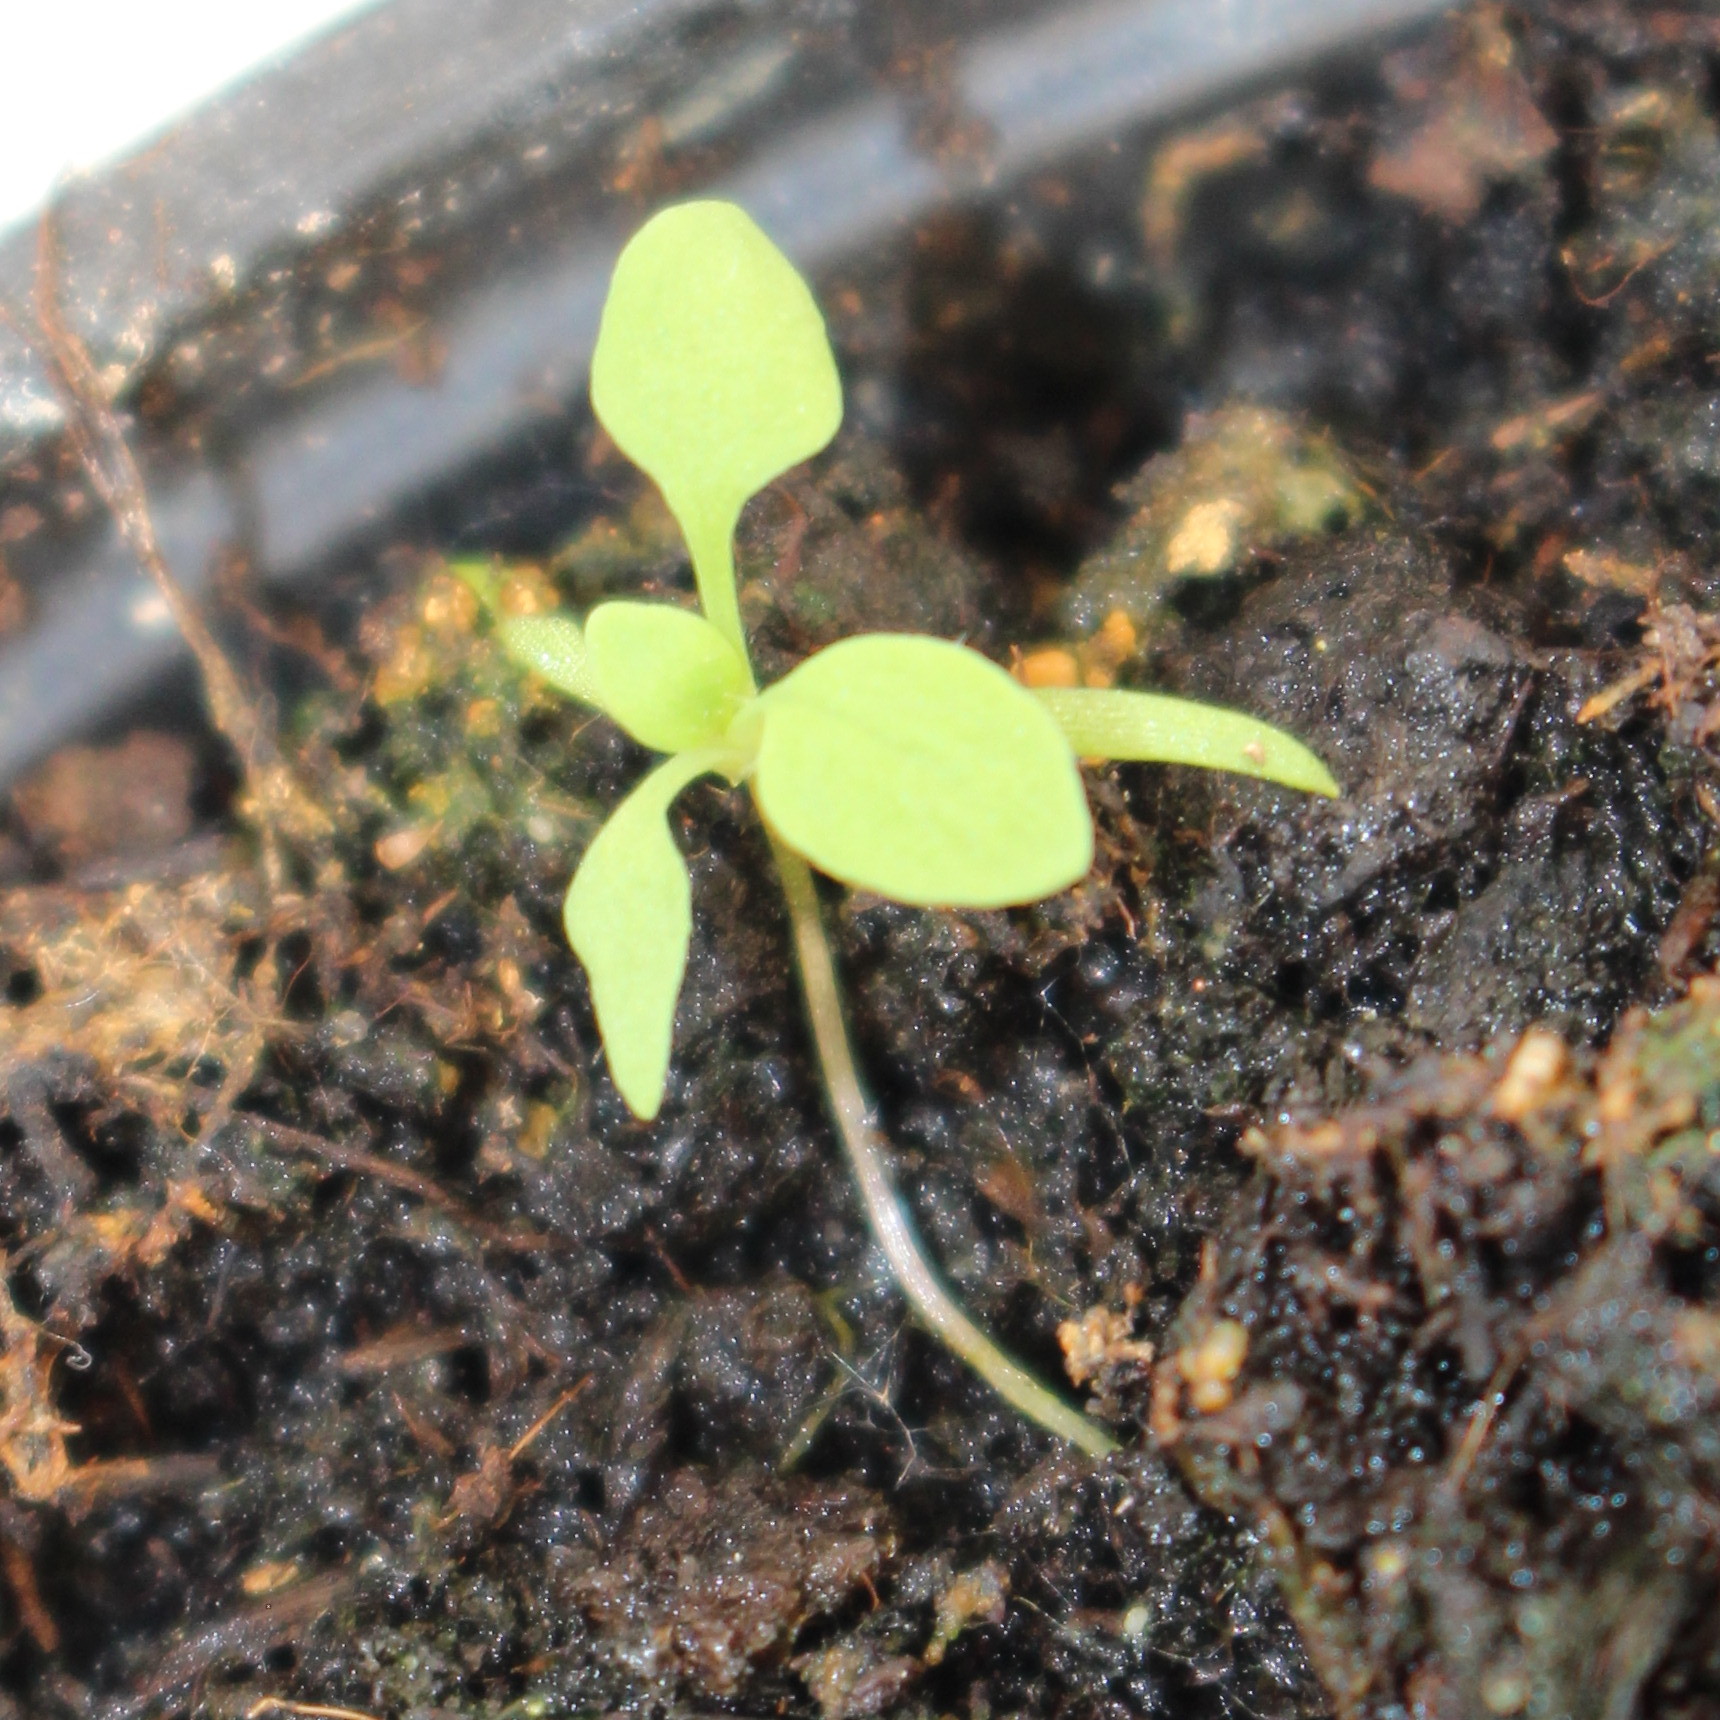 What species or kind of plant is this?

Papaver rhoeas
